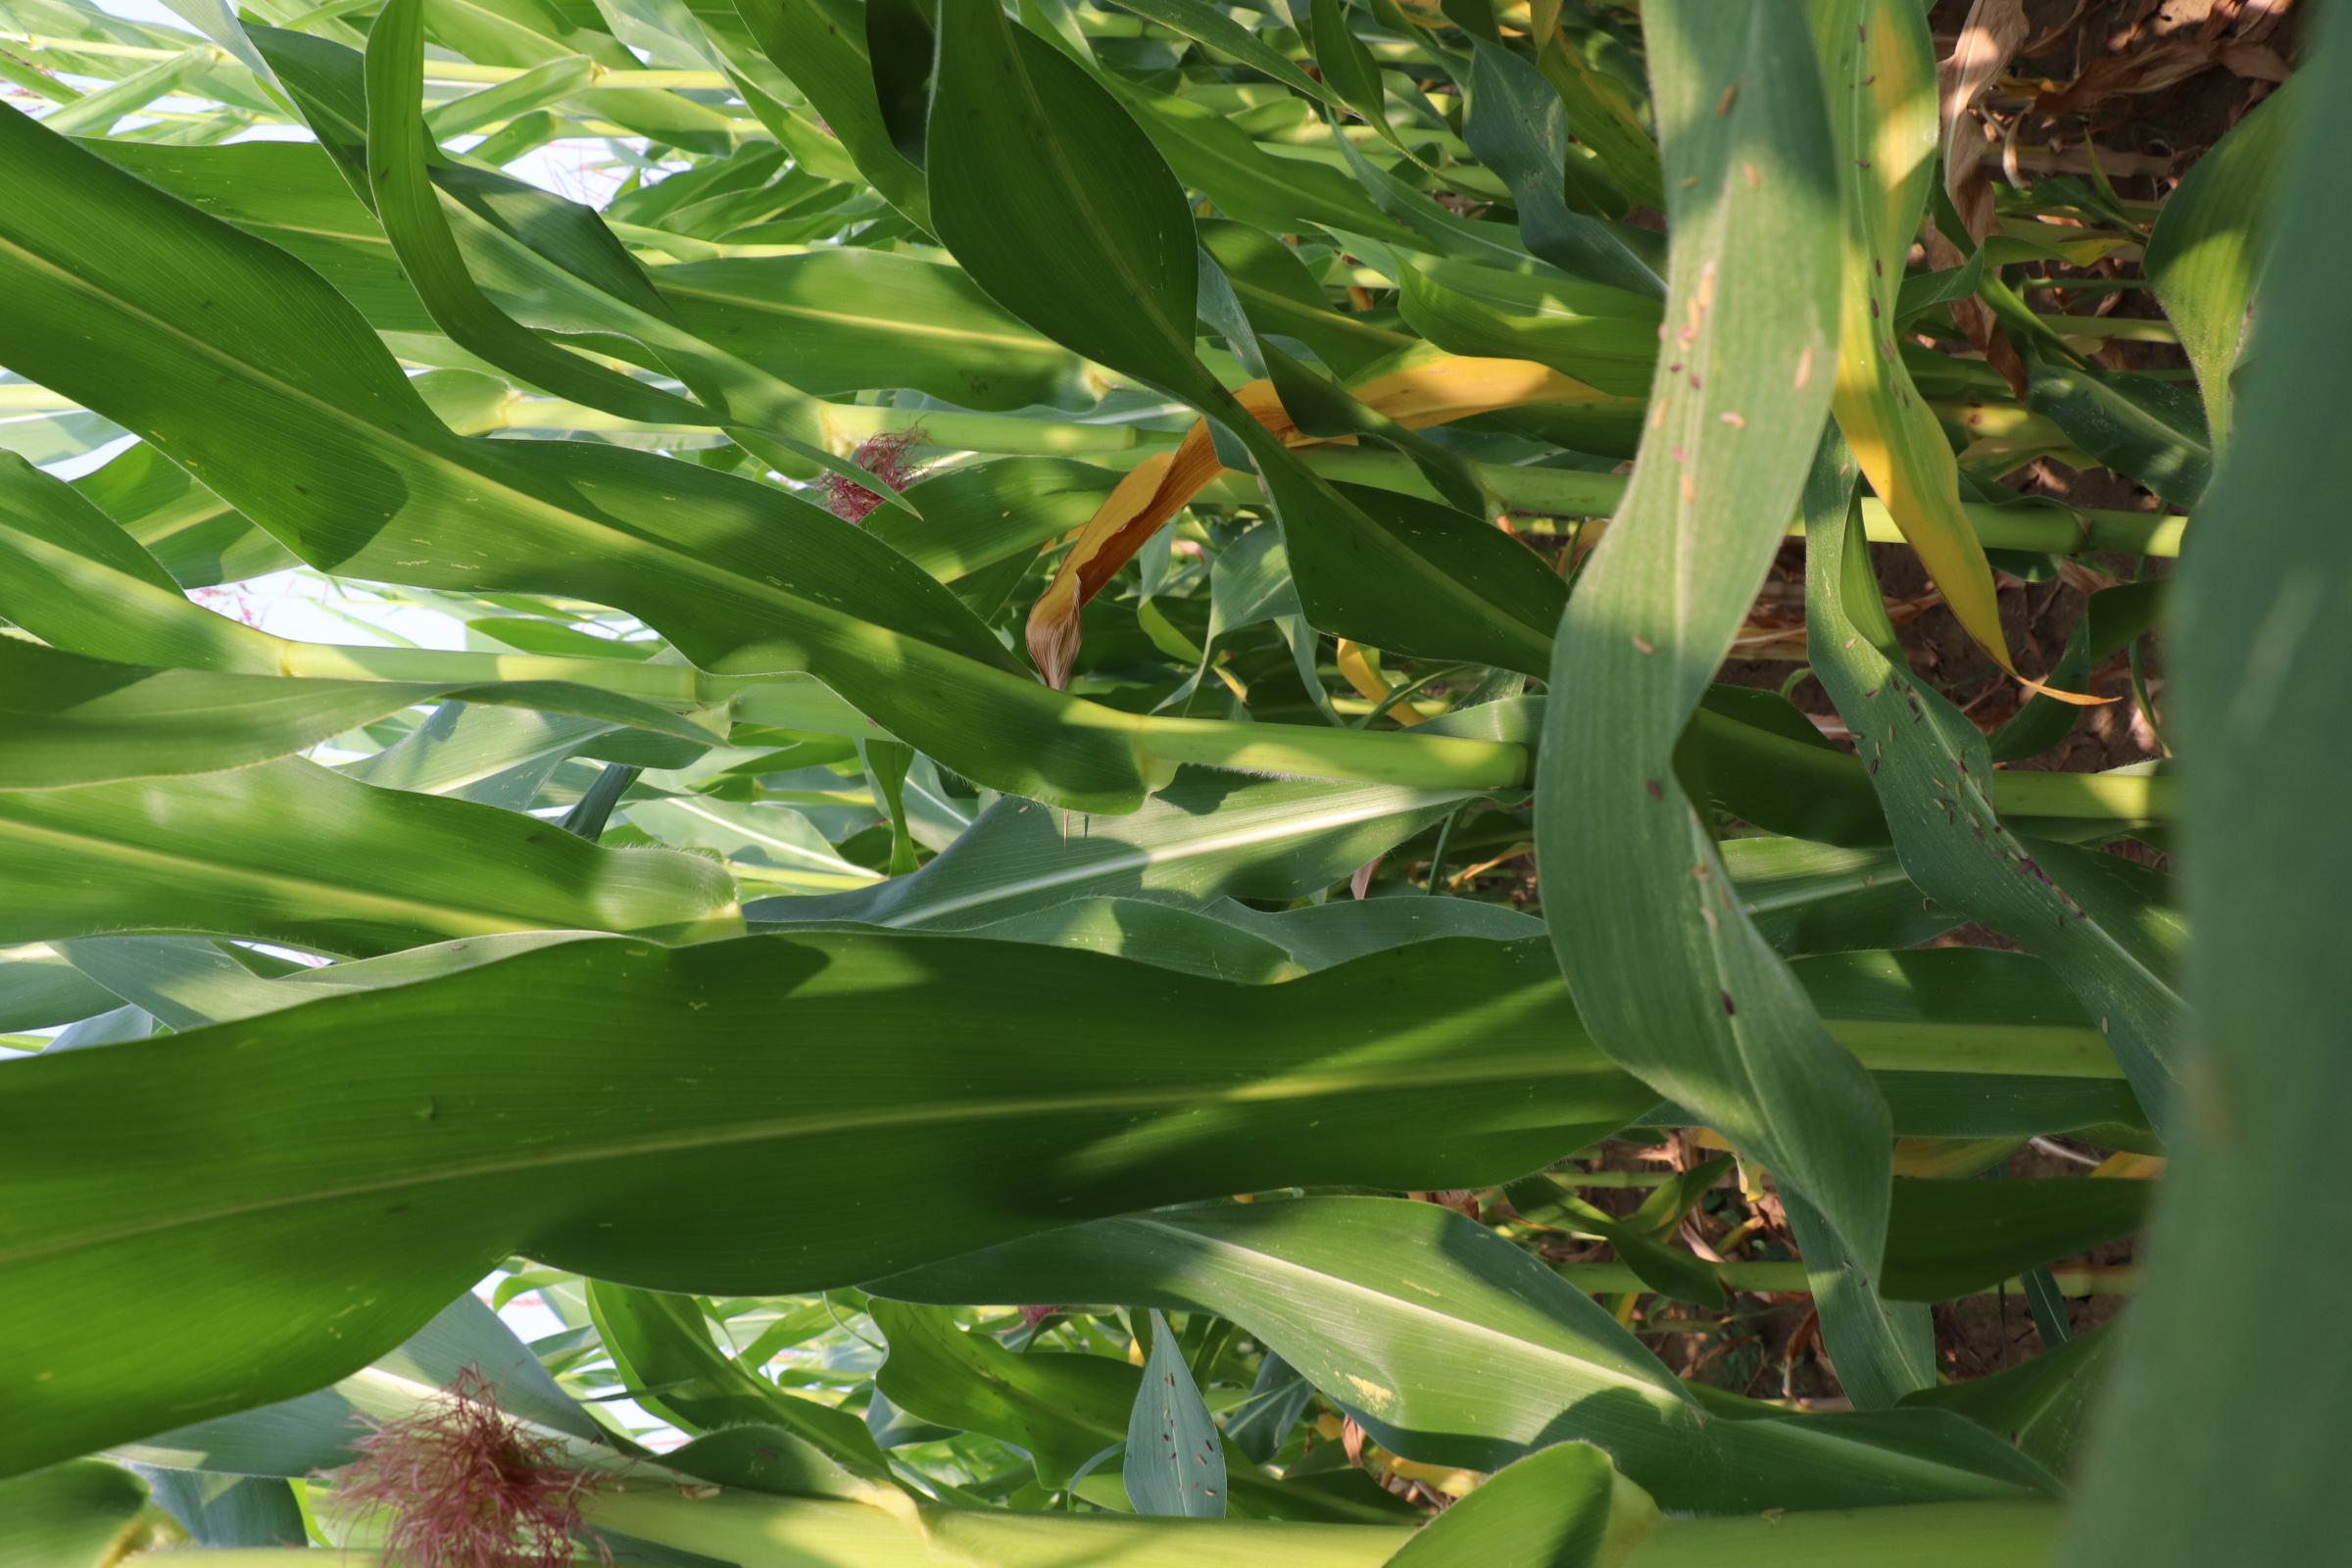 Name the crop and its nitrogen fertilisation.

maize, no added nitrogen
